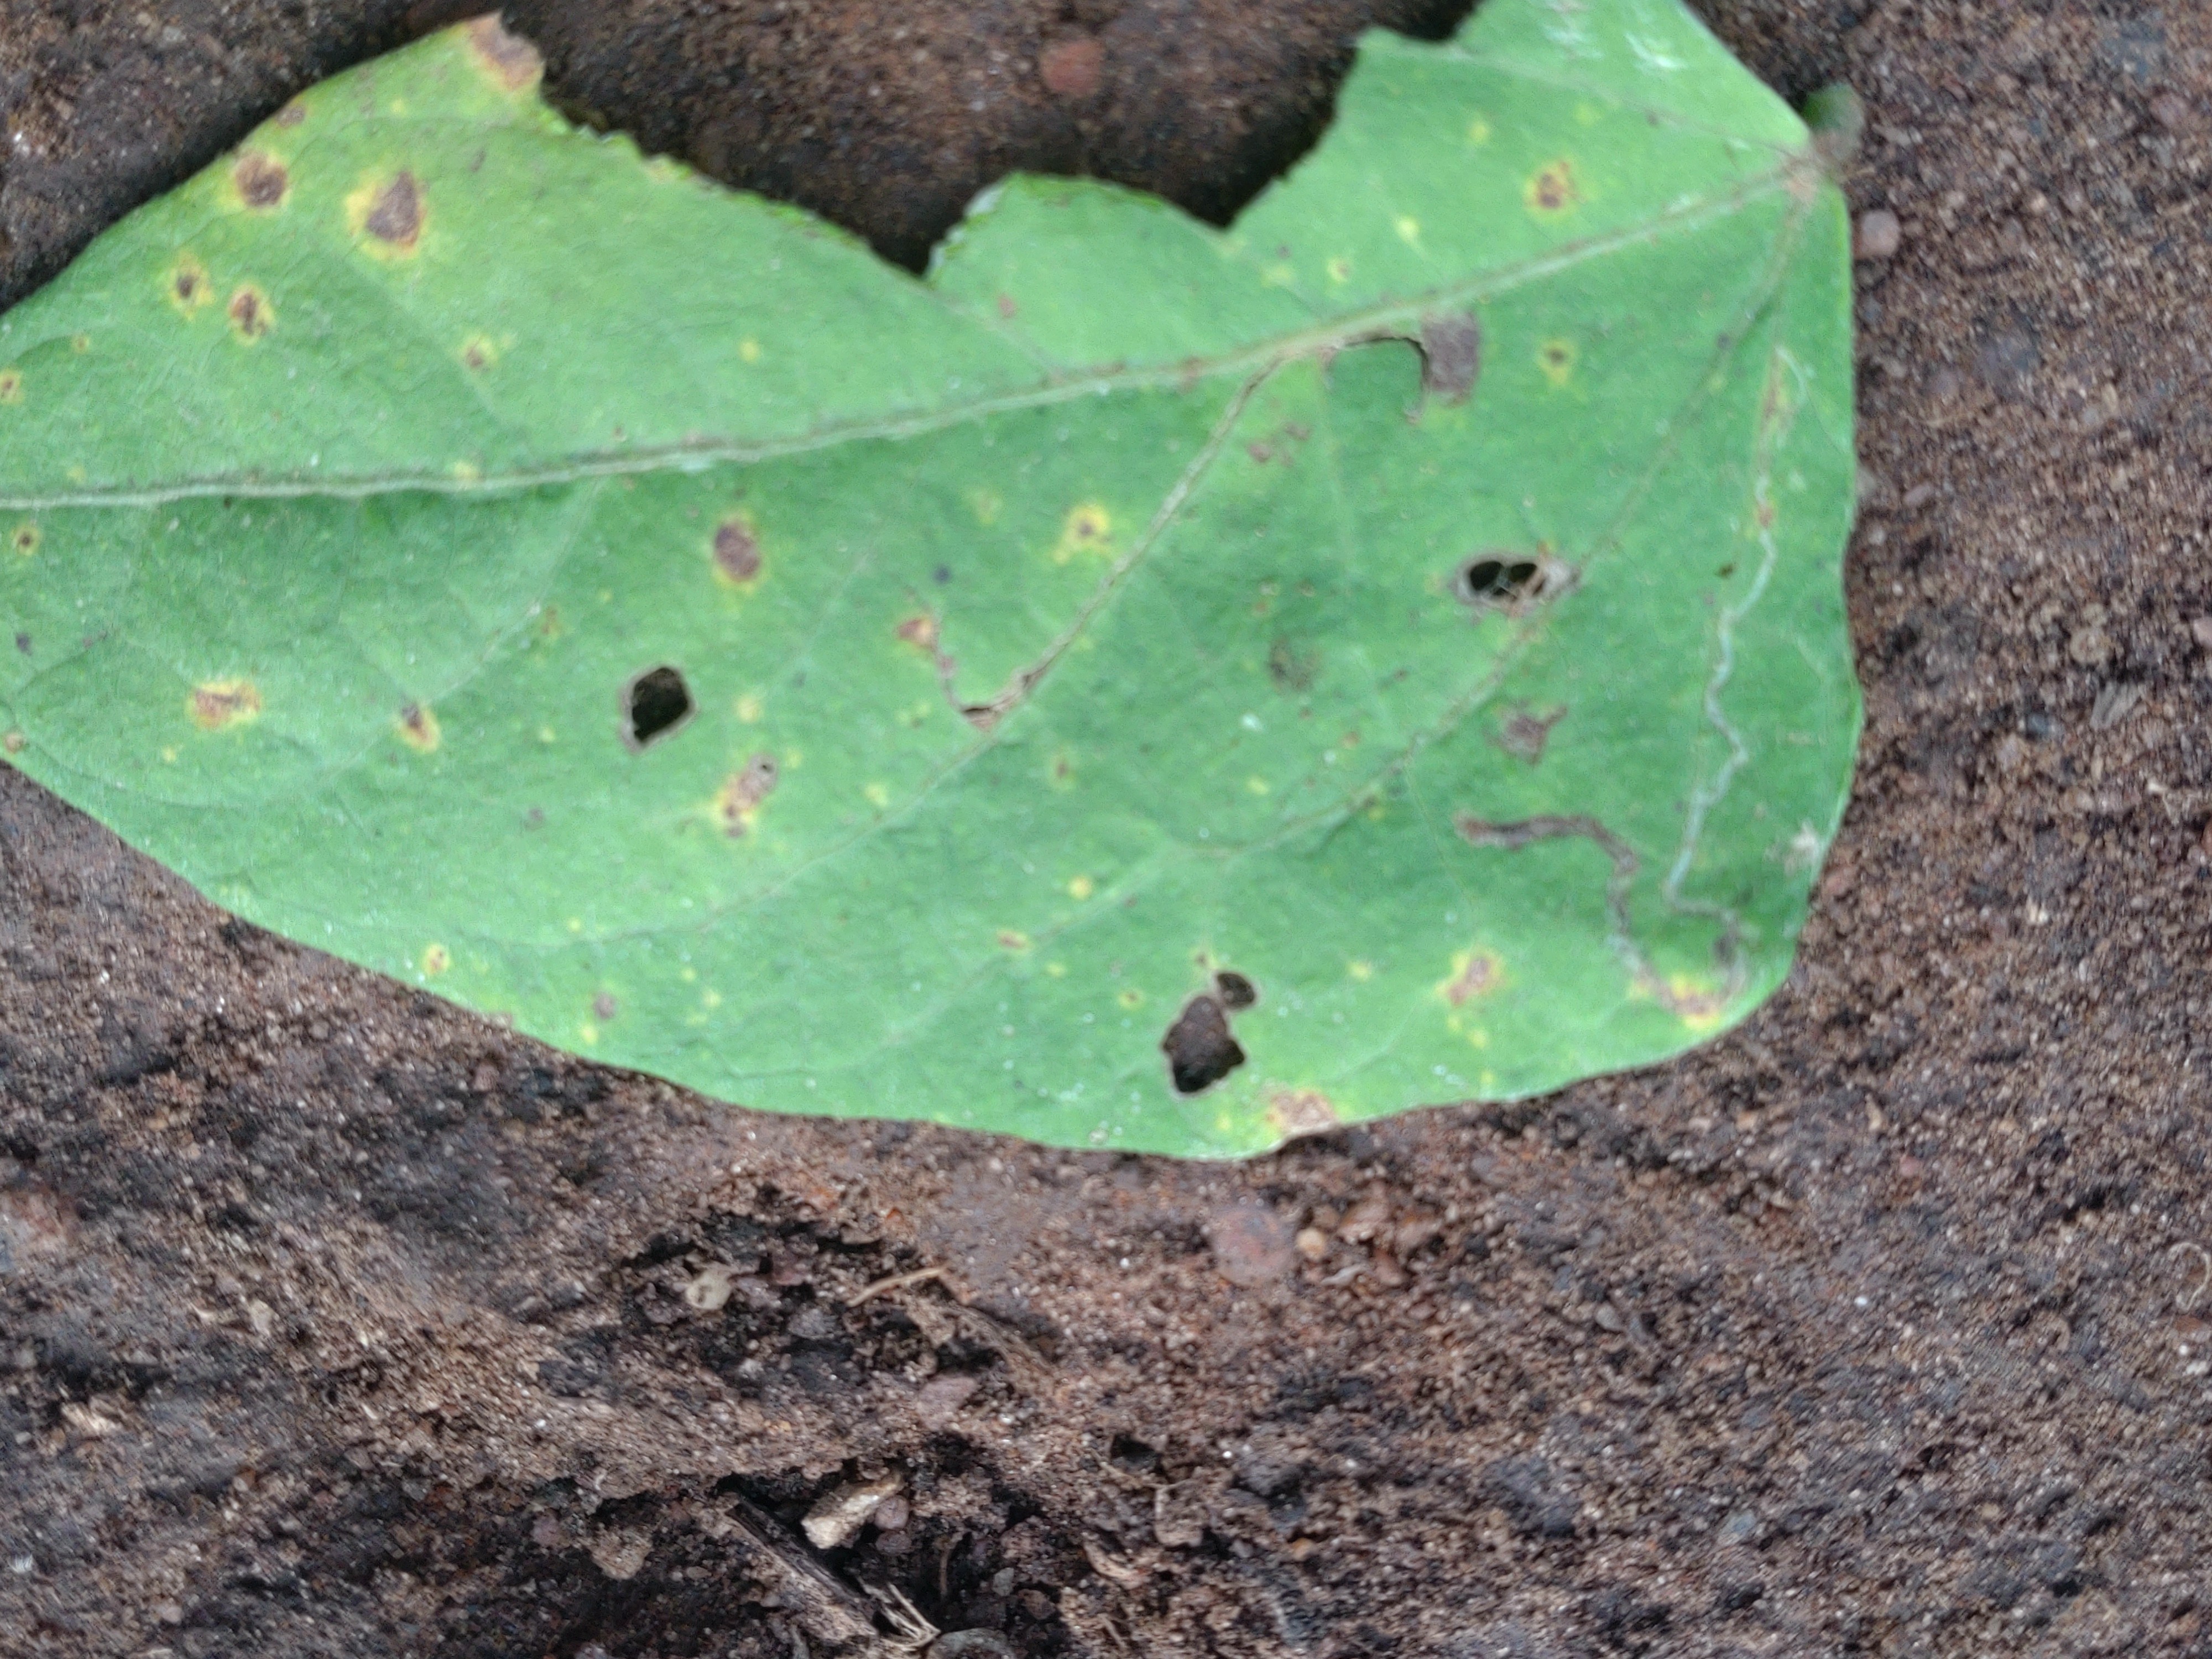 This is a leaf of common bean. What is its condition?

anthracnose
